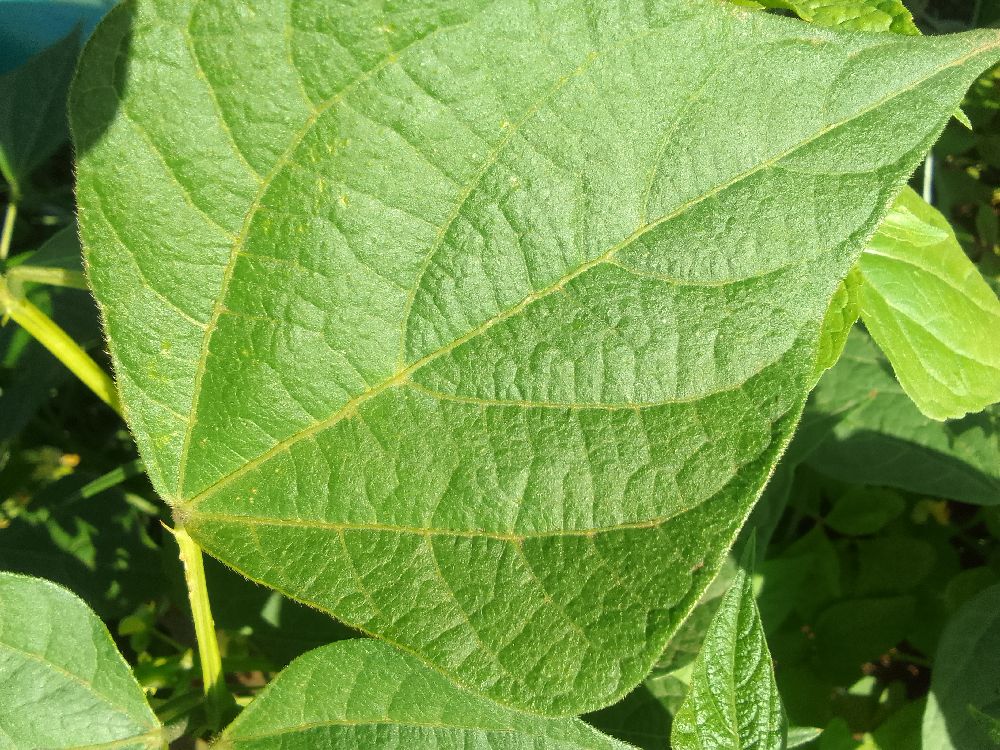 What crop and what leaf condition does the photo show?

common bean, healthy
